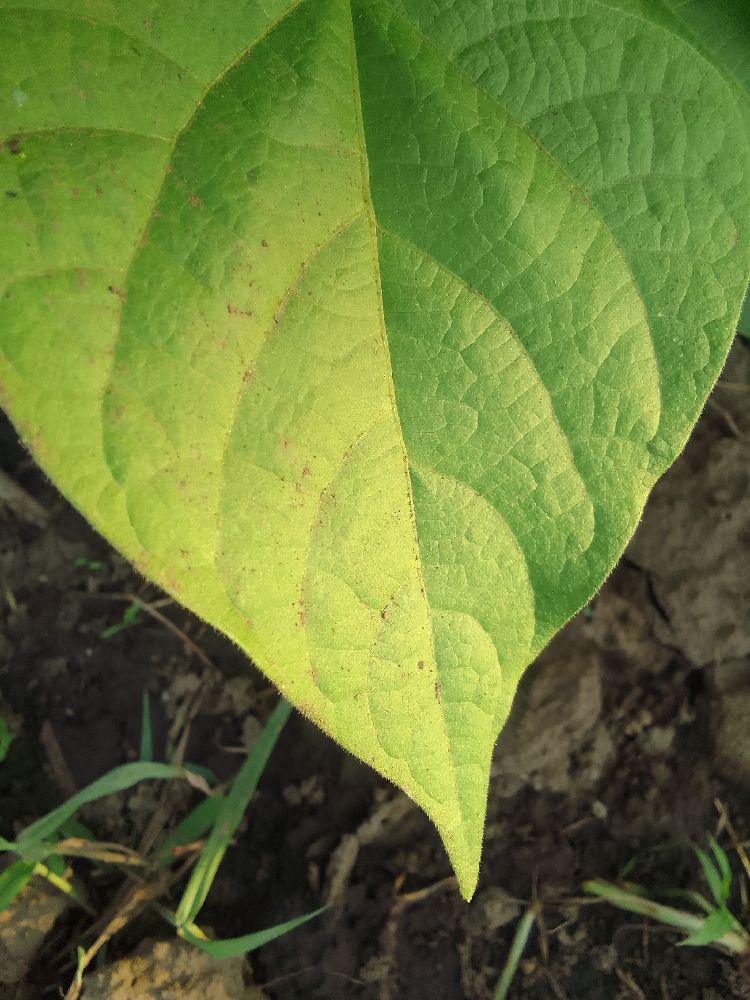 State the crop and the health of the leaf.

common bean, healthy
